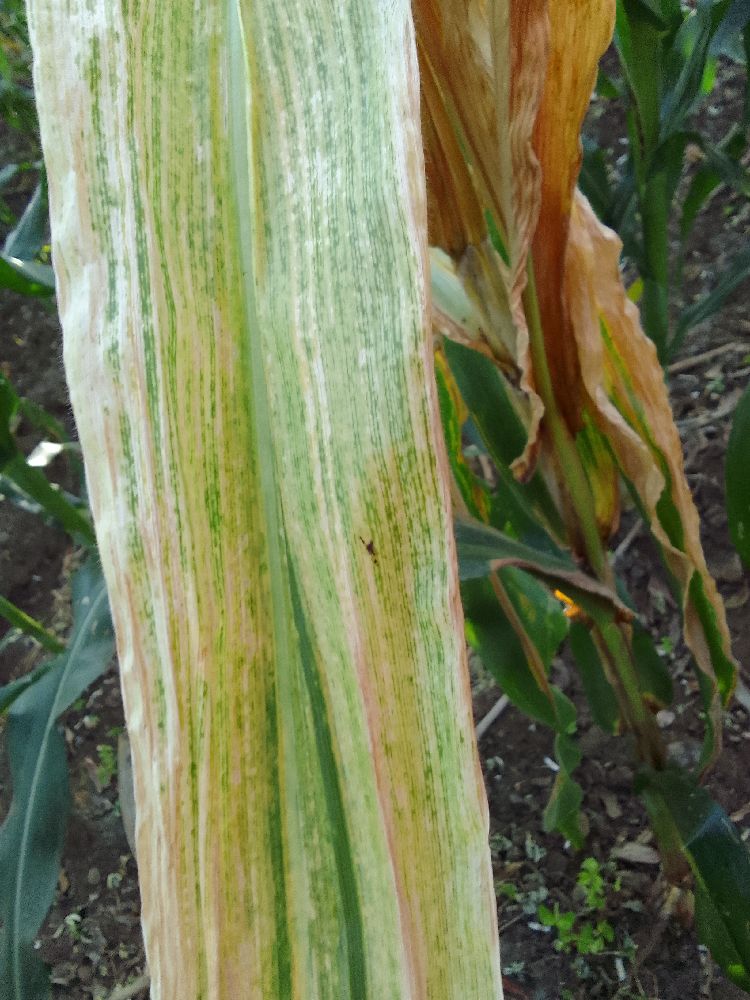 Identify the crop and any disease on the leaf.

maize, maize lethal necrosis
